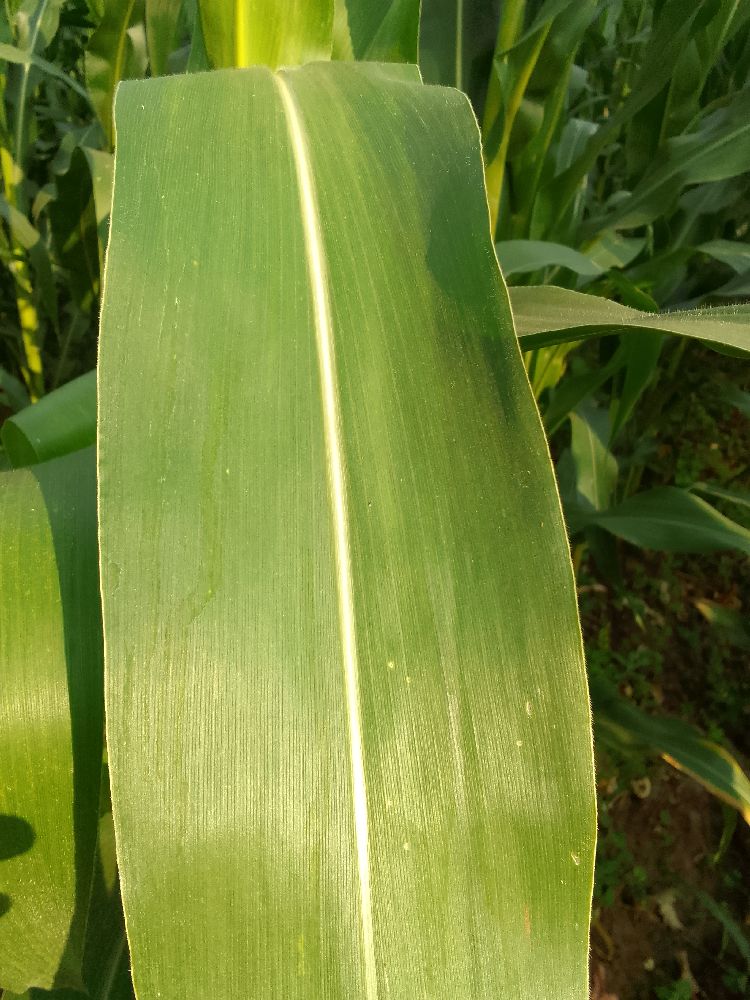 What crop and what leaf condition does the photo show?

maize, healthy
